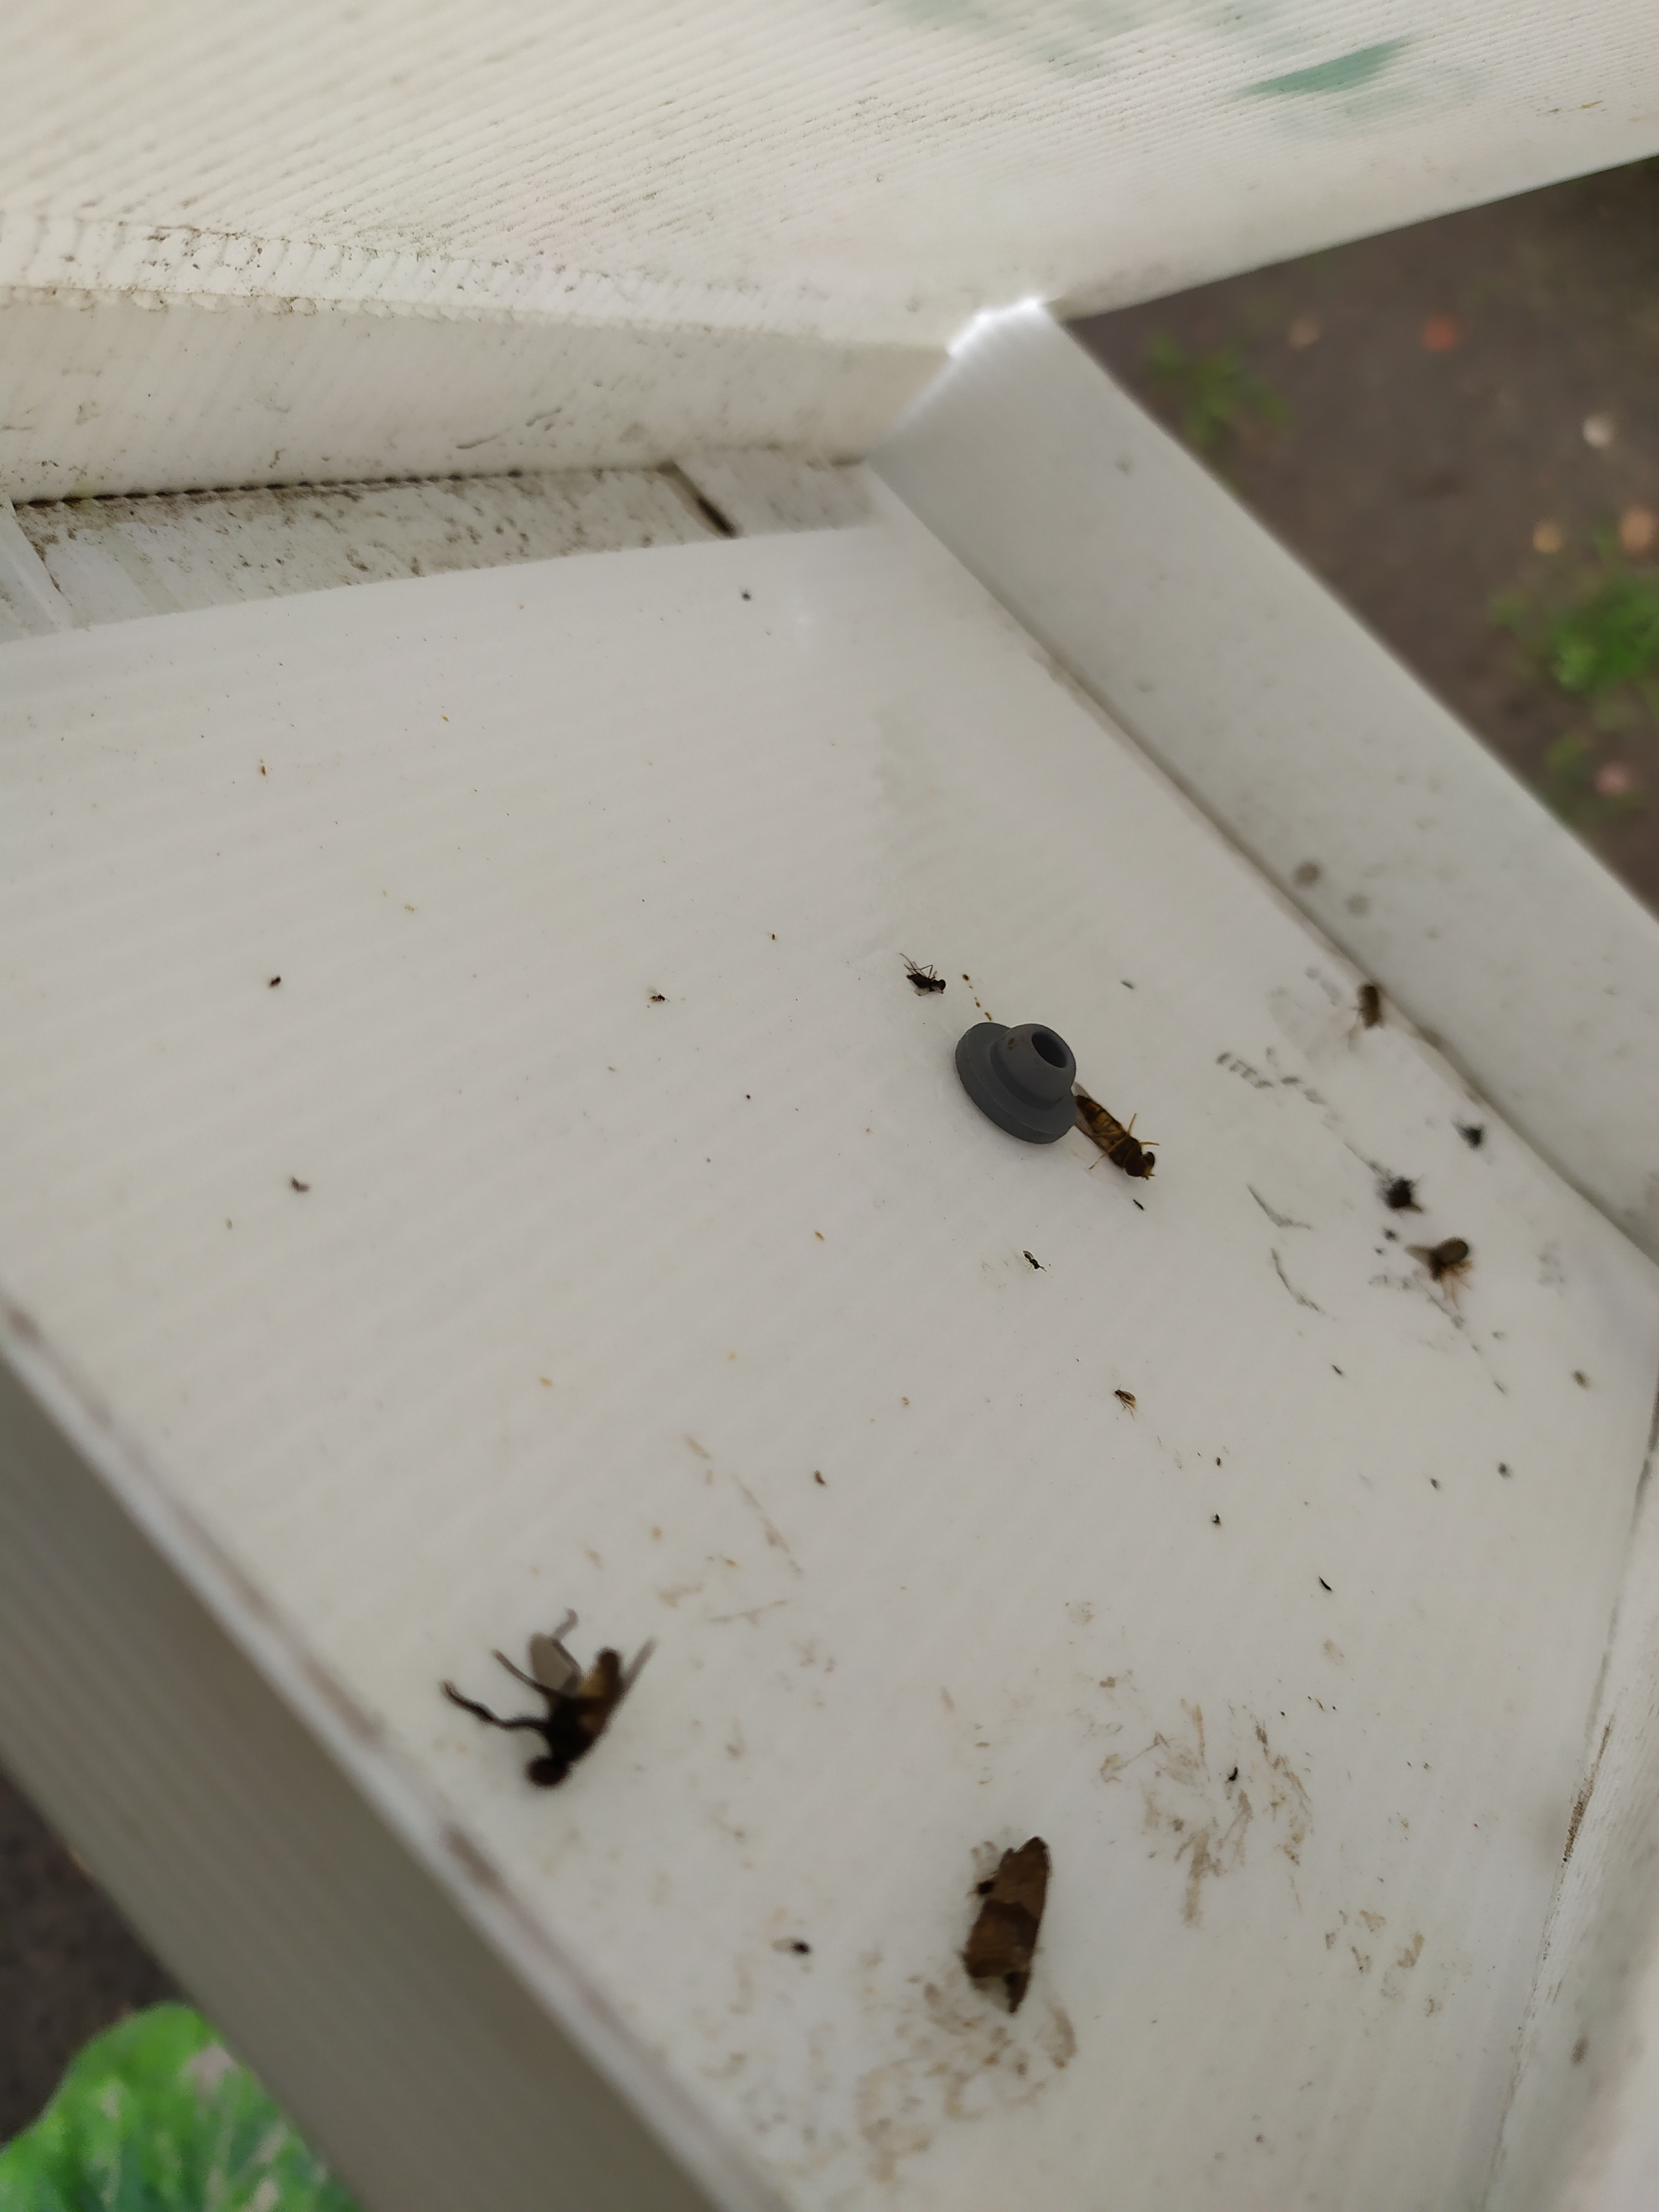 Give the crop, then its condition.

beet, unaffected
